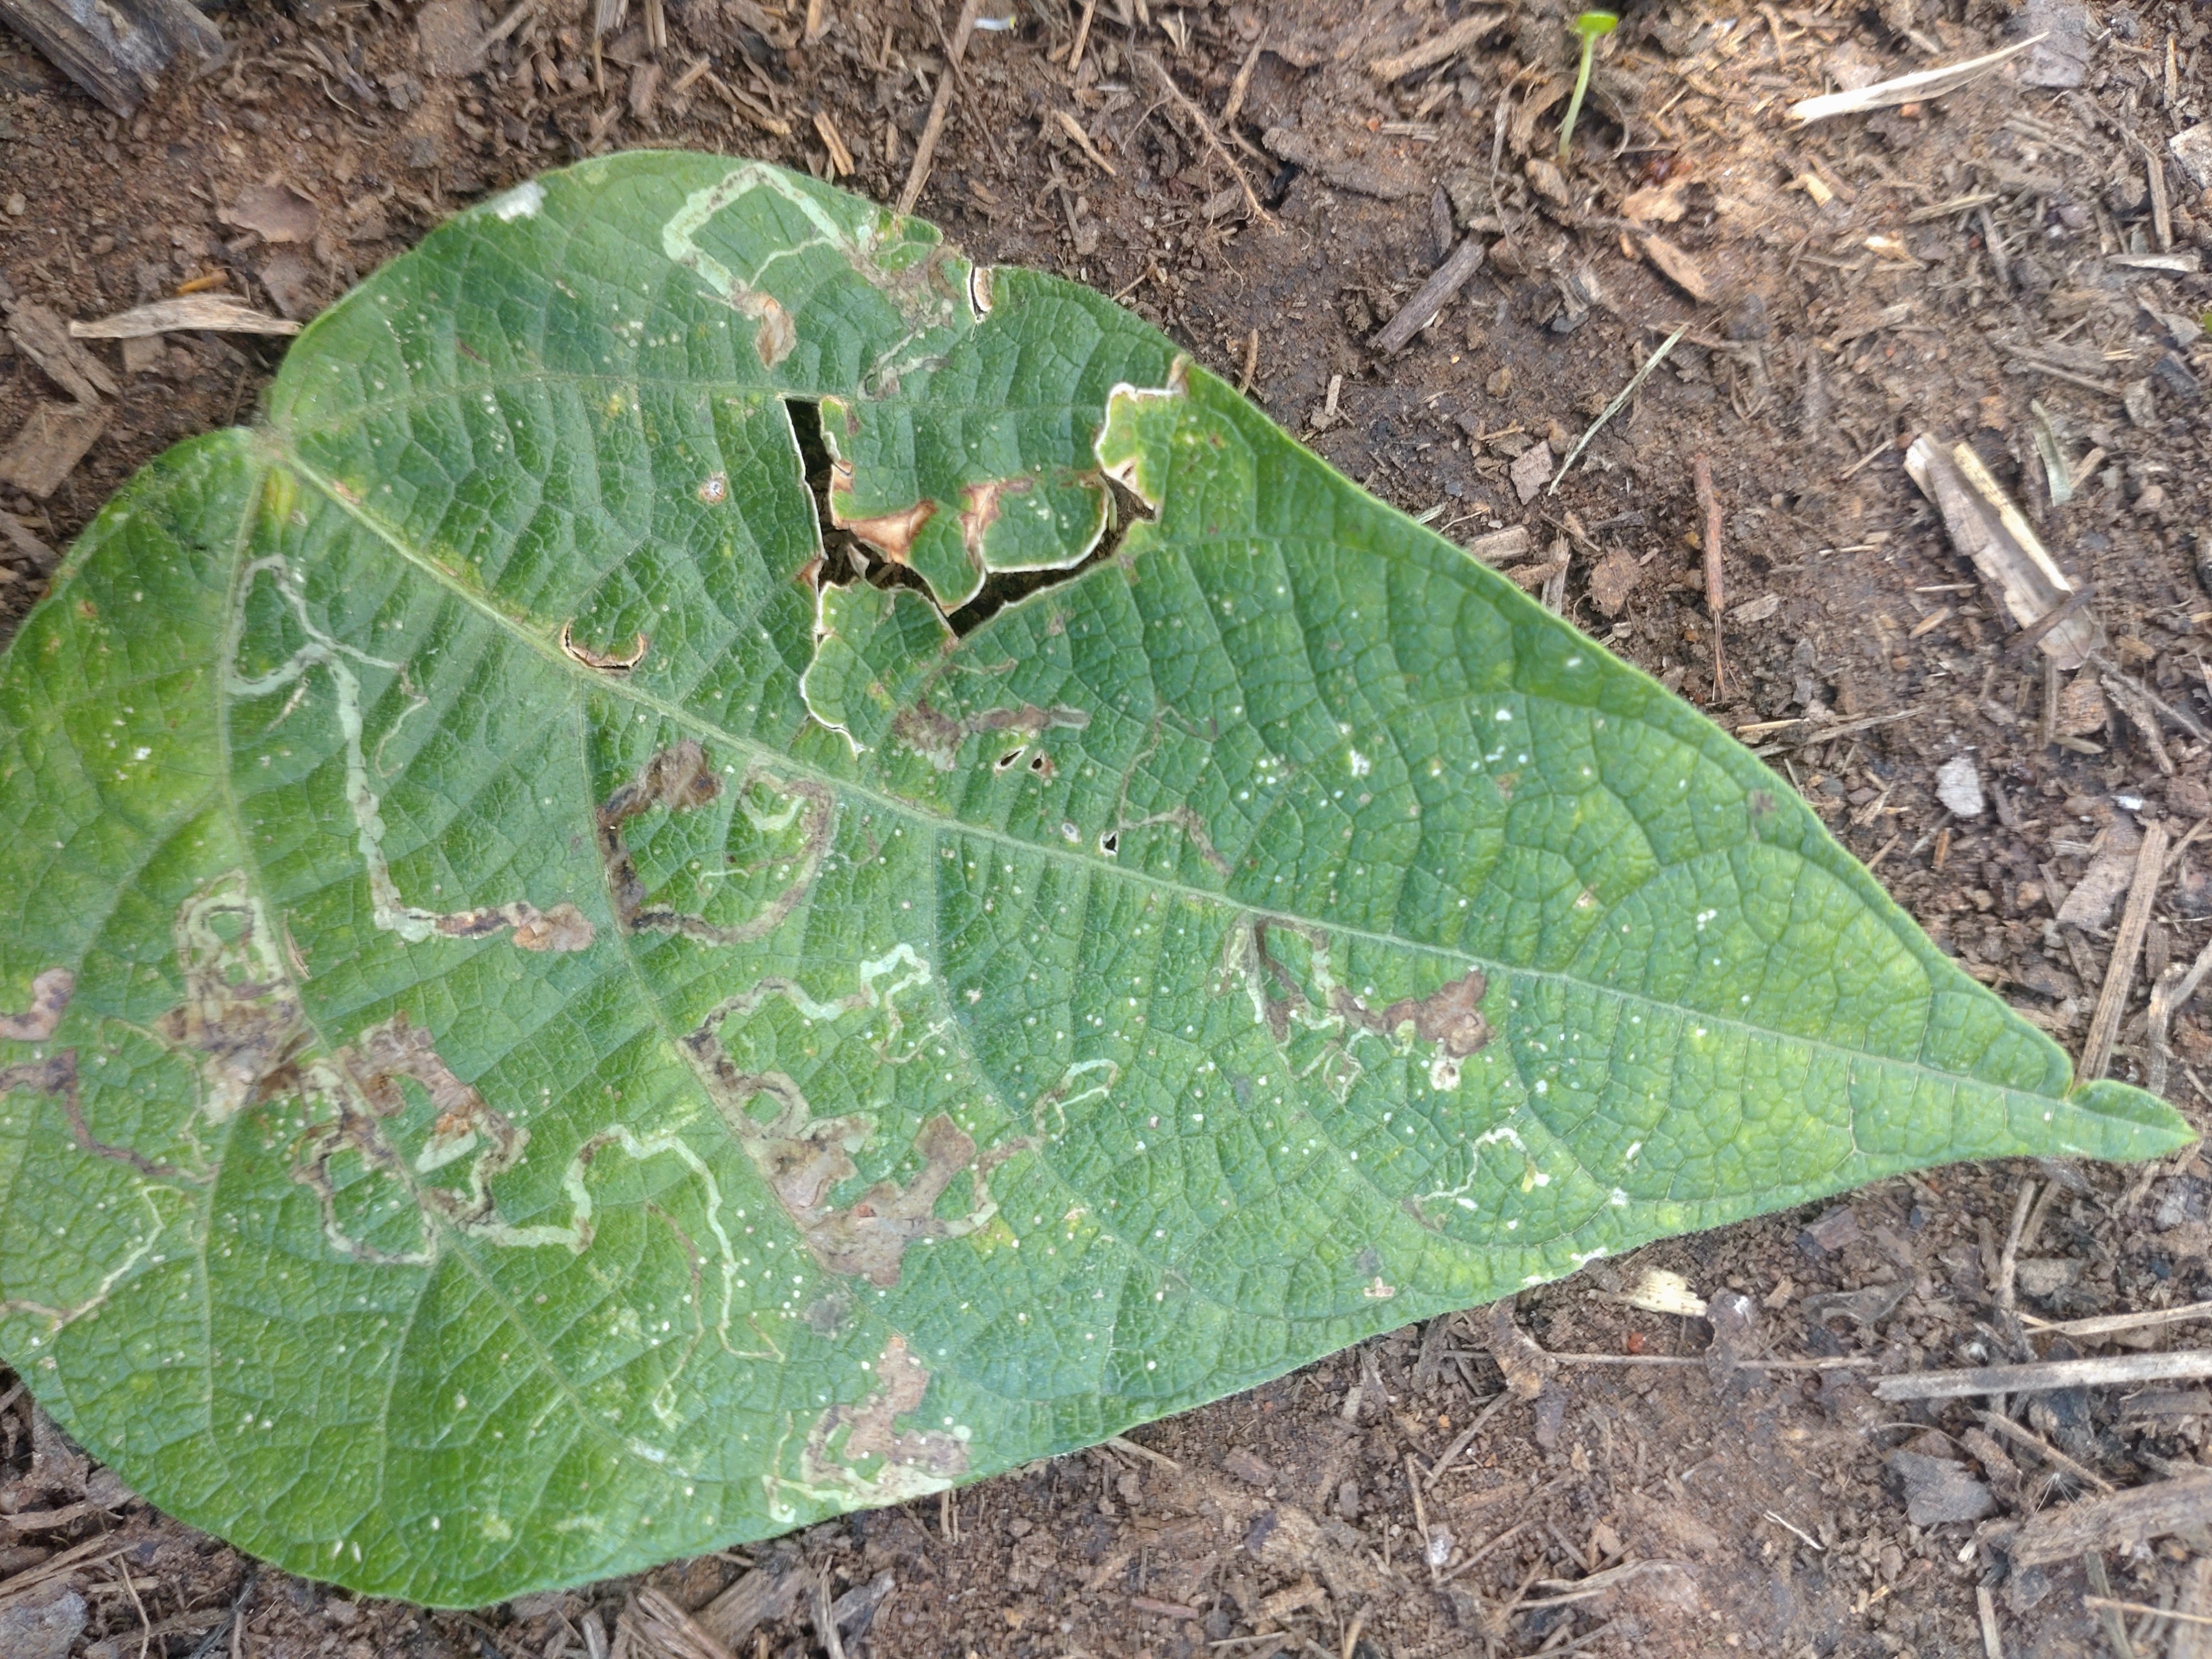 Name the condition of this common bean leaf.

anthracnose
